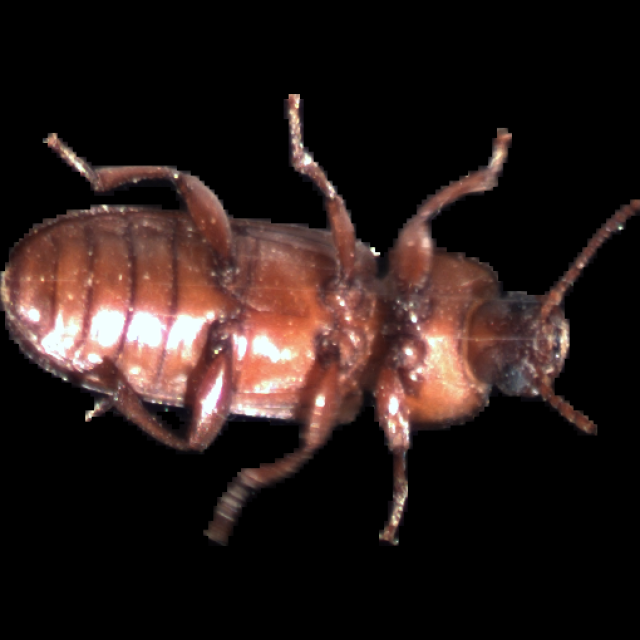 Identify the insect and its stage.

mealworm beetle
